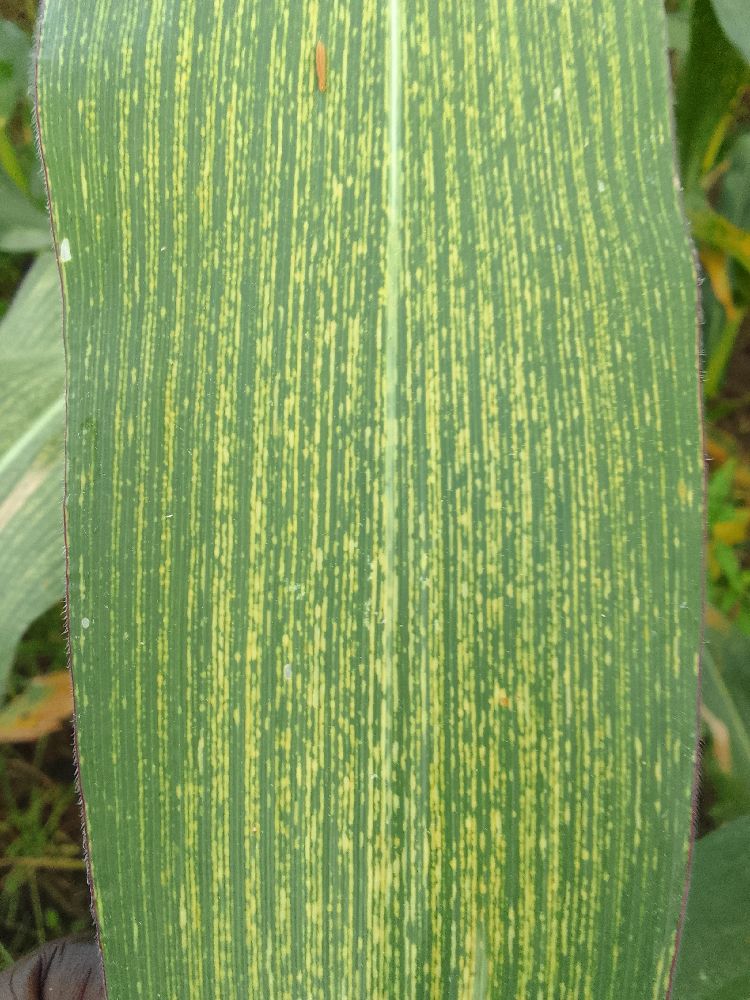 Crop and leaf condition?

maize, maize streak virus
